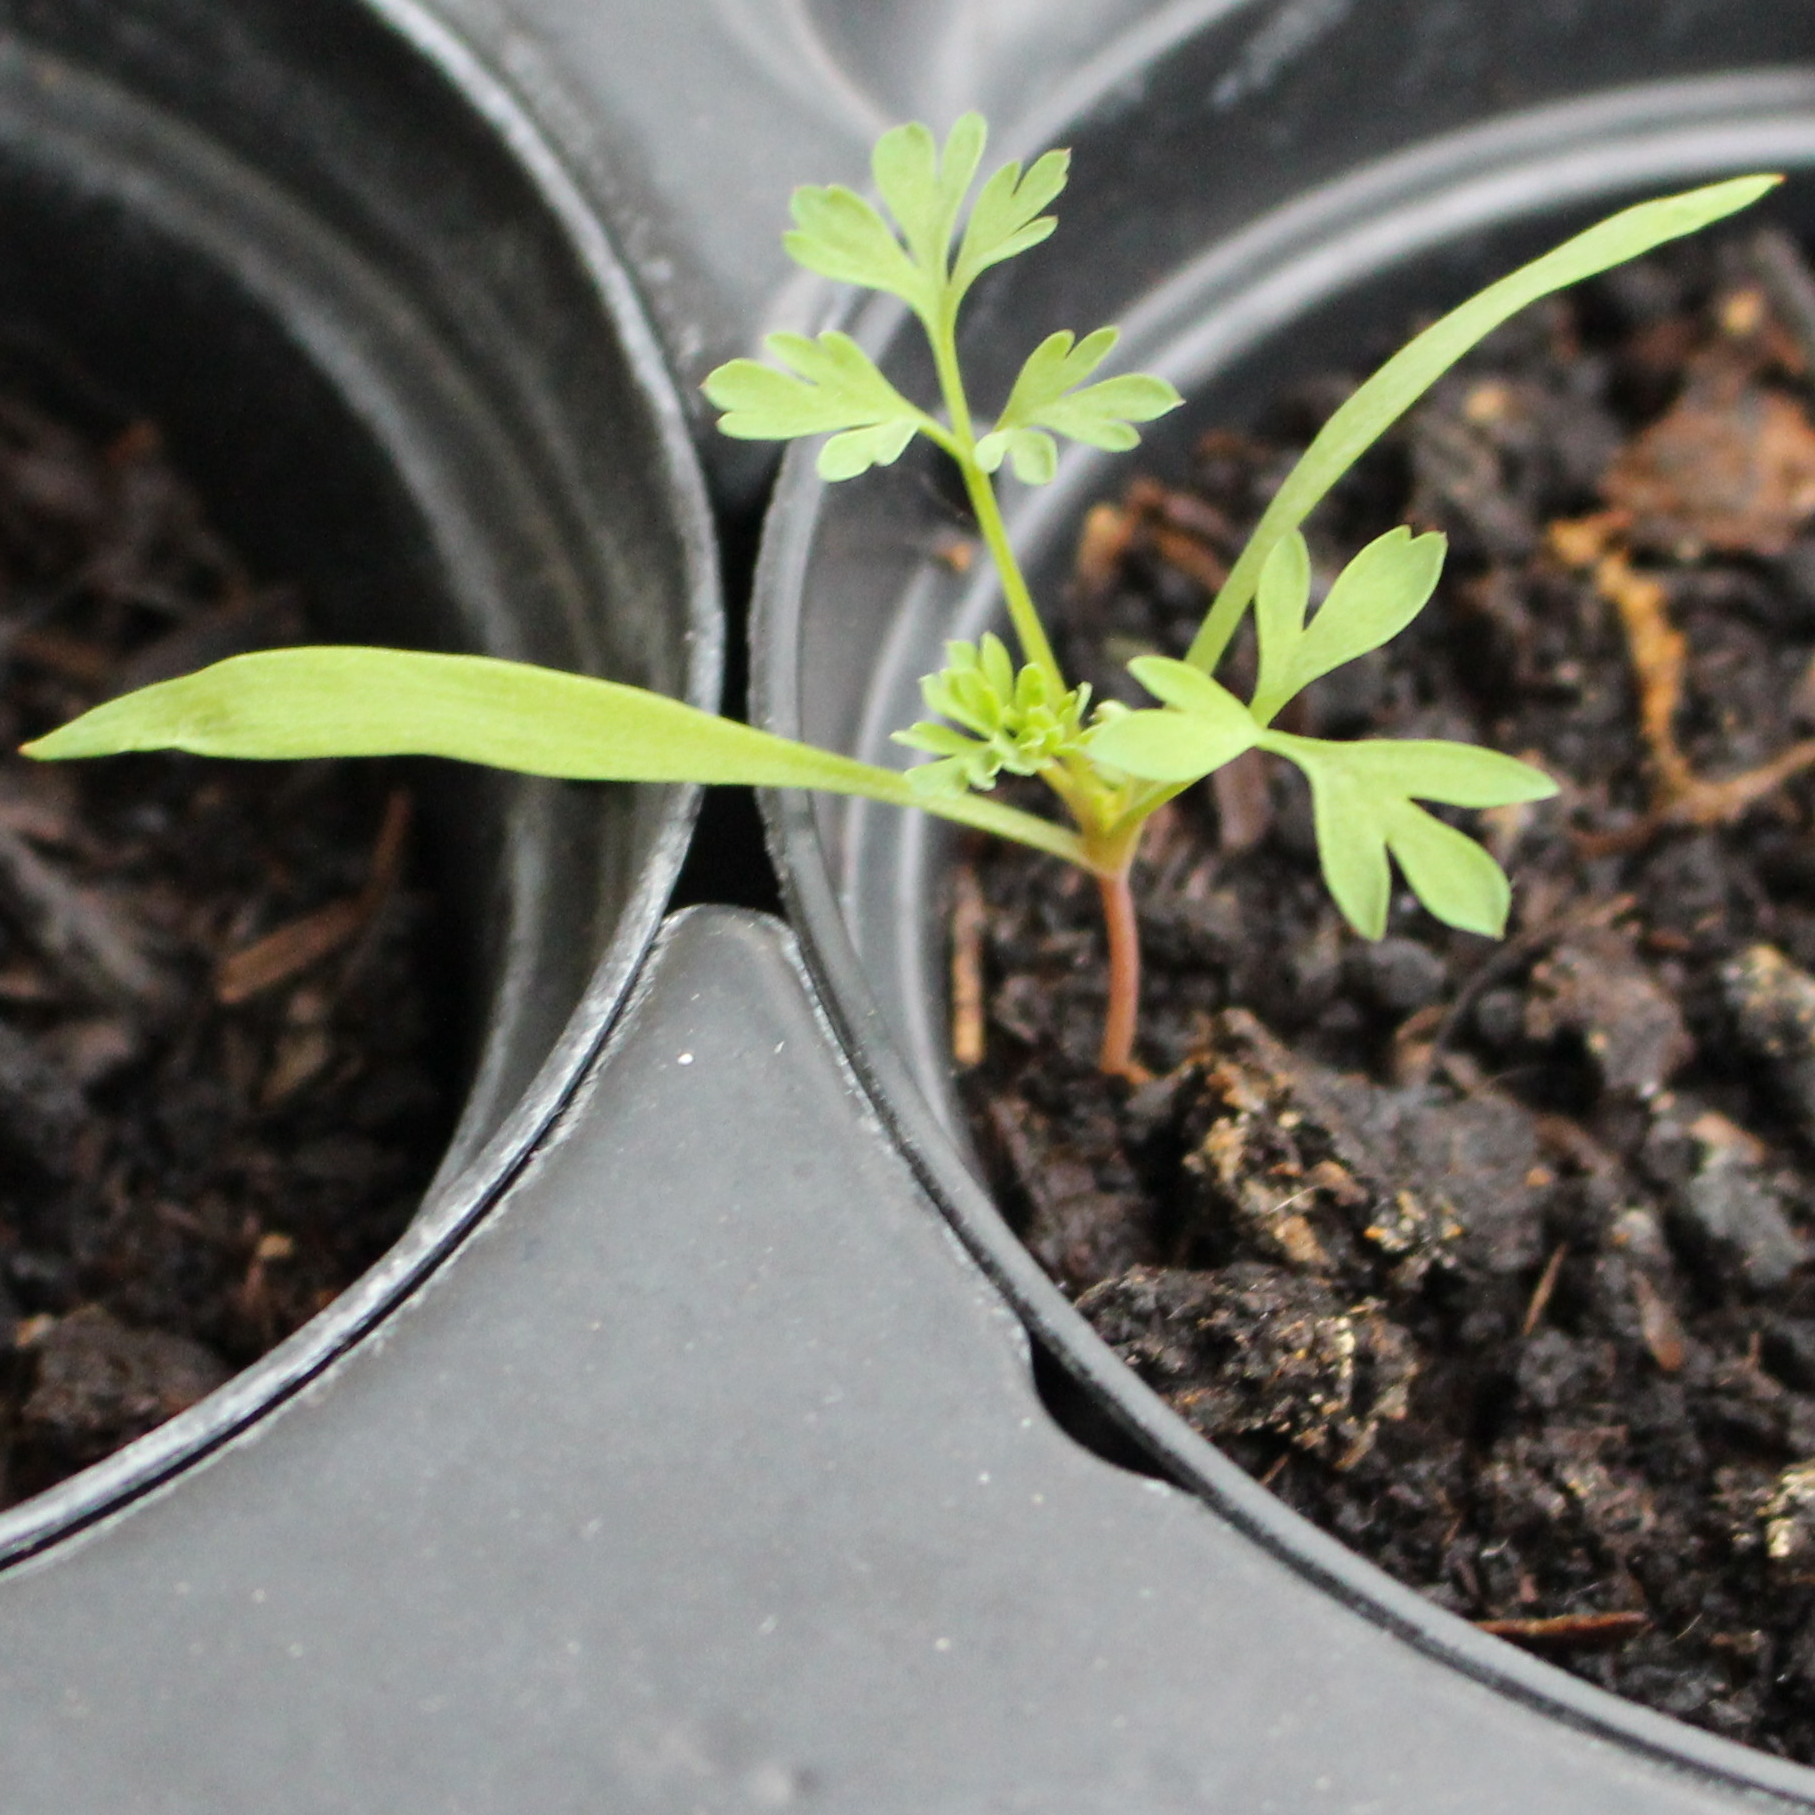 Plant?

Fumaria officinalis
